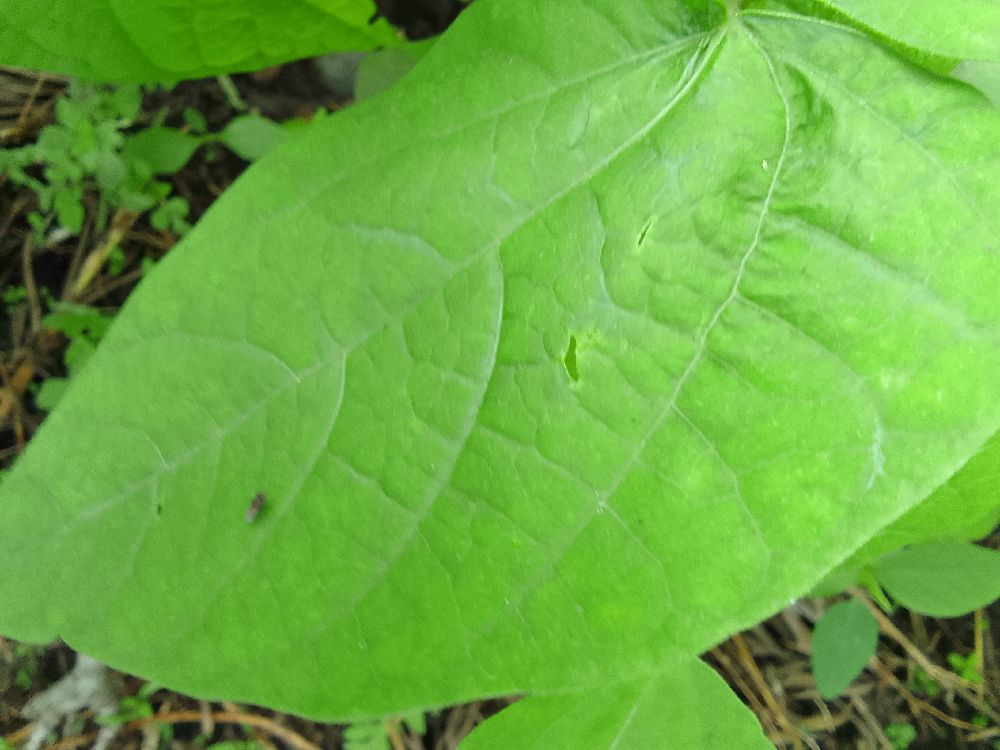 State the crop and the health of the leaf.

common bean, healthy
